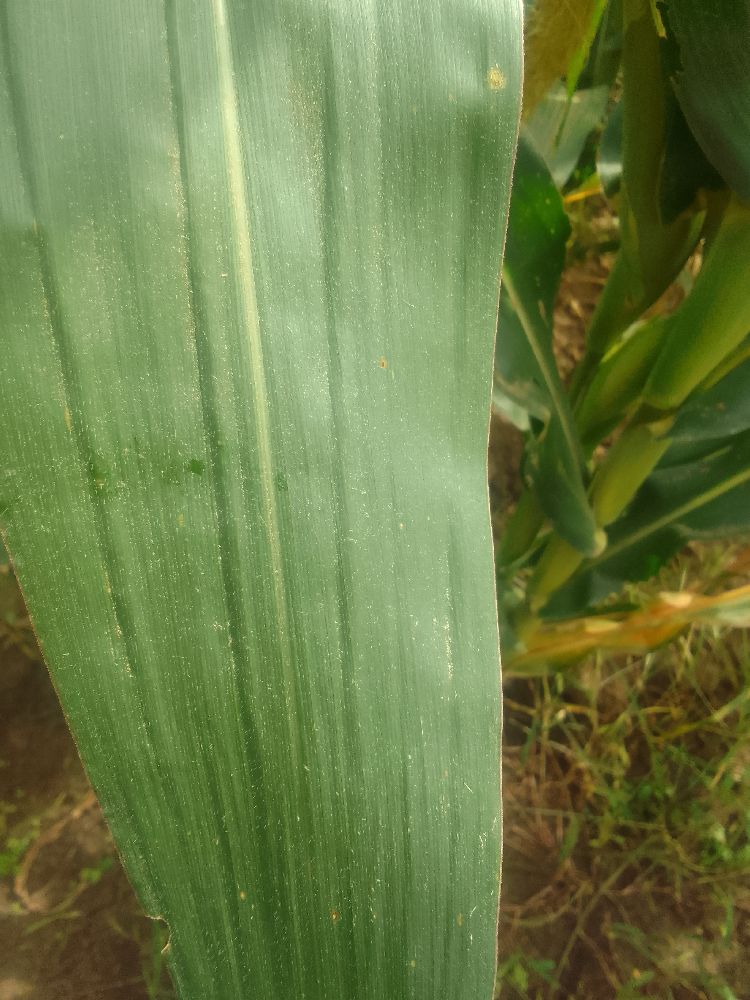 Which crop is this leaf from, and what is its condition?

maize, healthy
